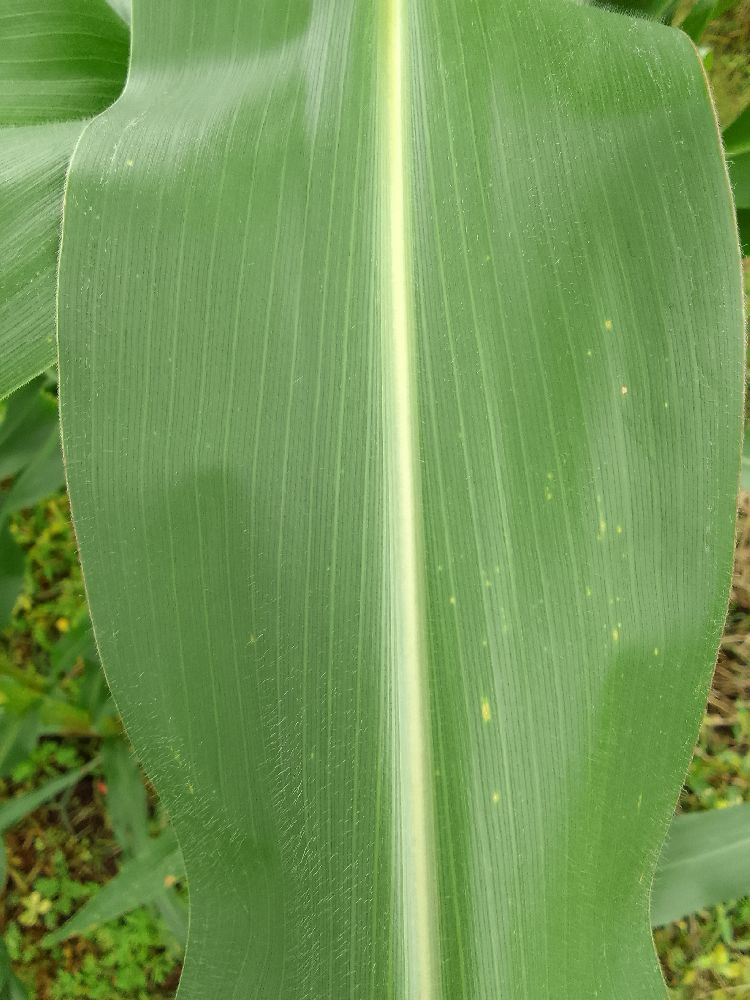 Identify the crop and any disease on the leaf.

maize, healthy
